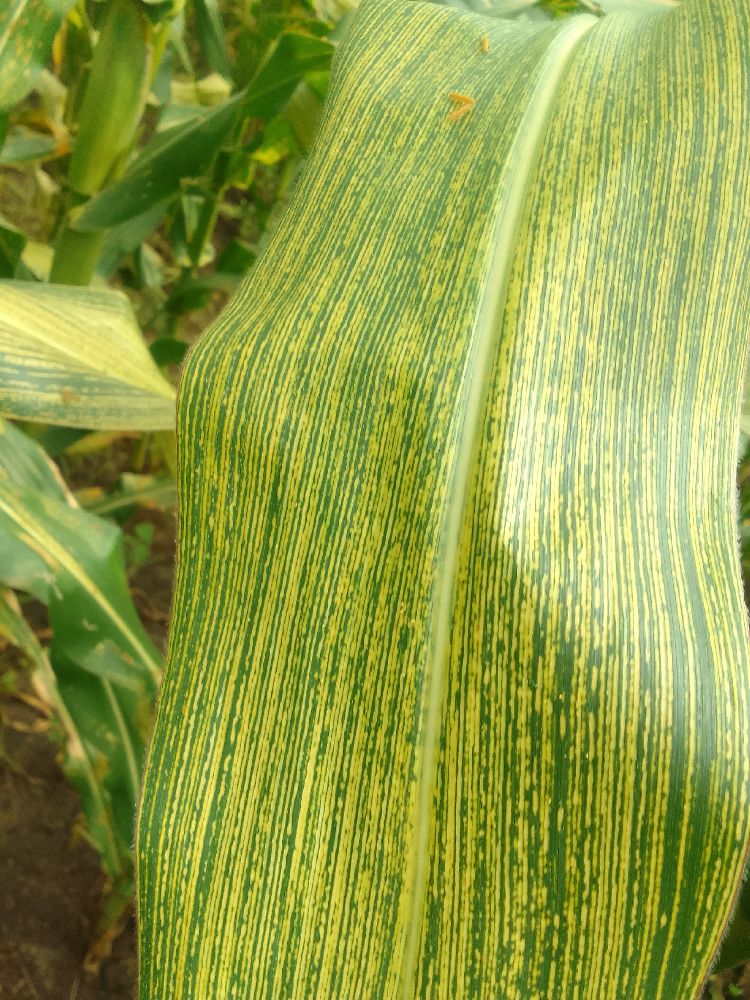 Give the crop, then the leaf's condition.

maize, maize streak virus
